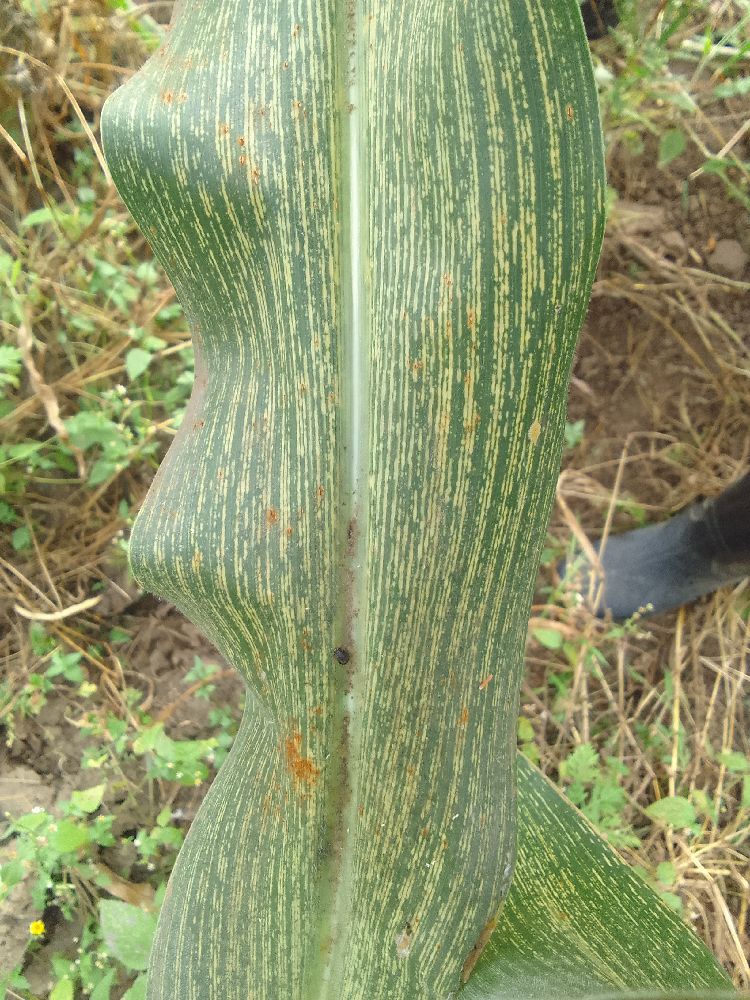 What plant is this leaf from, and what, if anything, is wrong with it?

maize, maize streak virus
